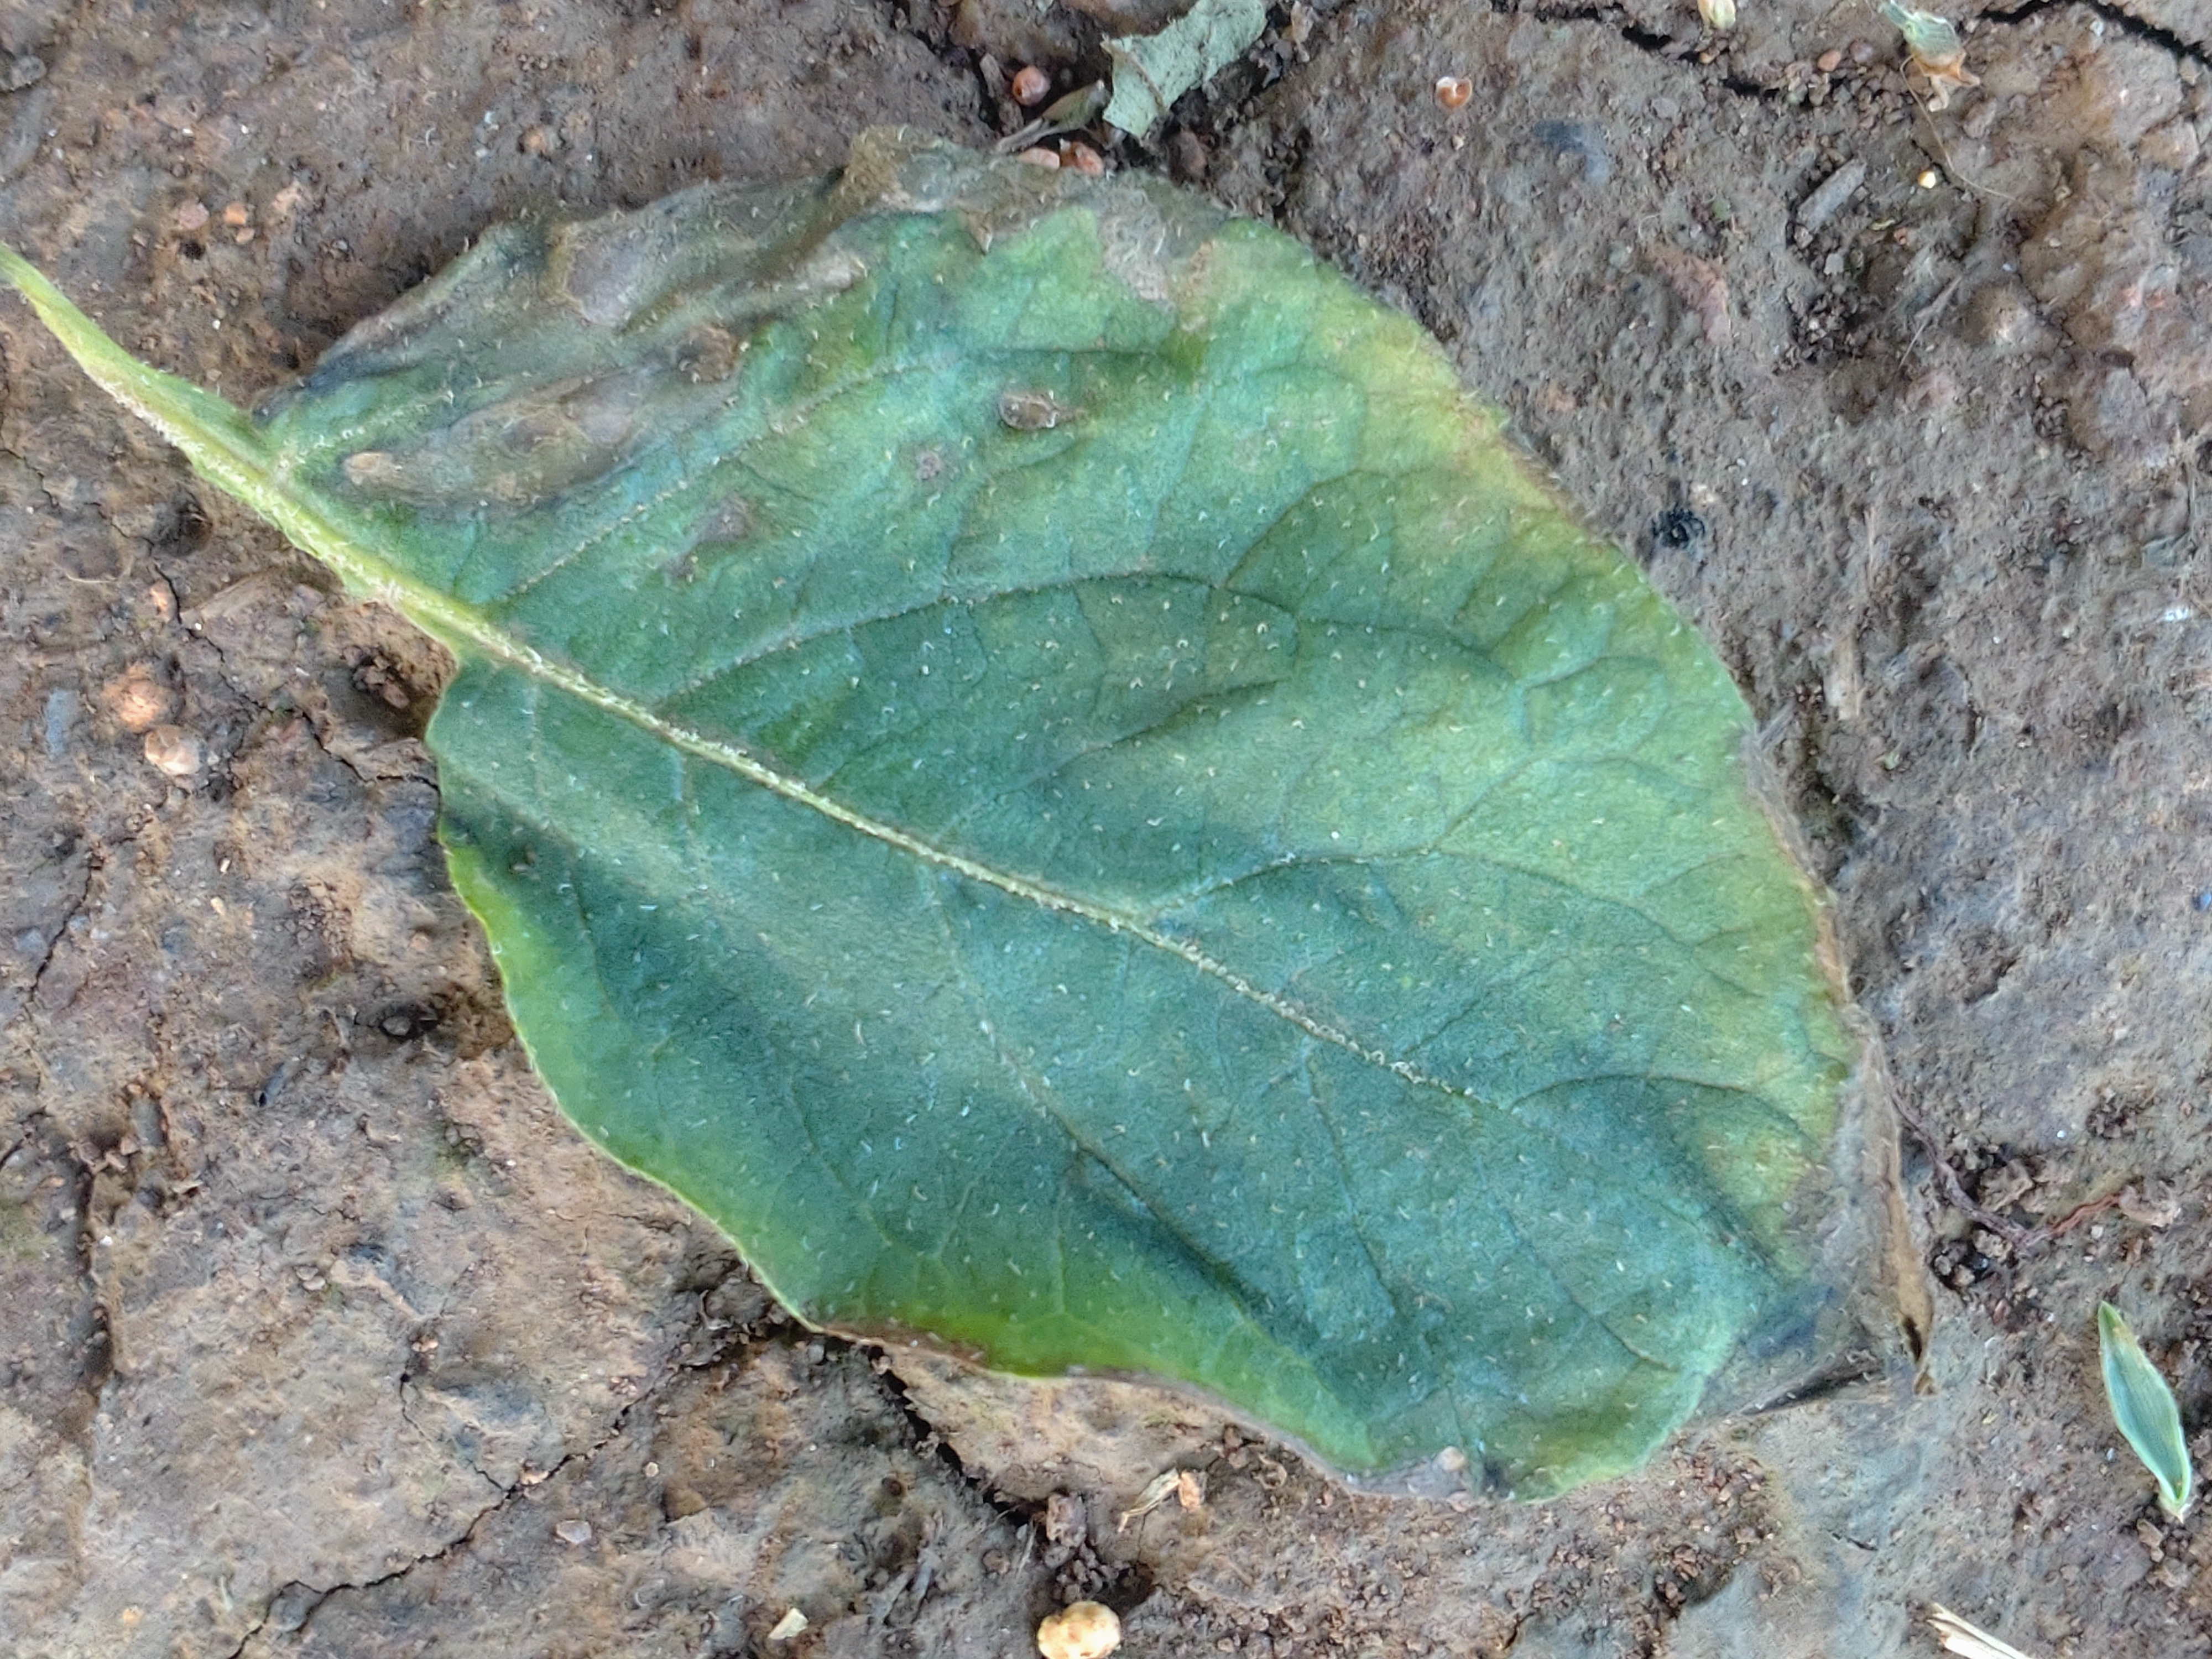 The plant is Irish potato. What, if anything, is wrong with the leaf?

early blight
